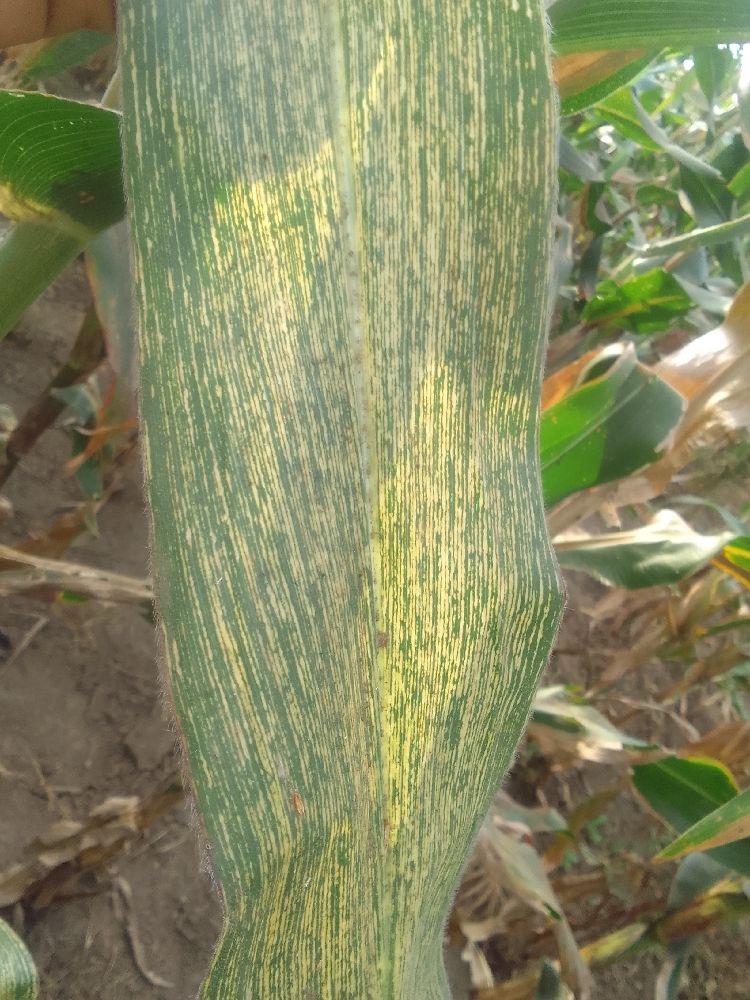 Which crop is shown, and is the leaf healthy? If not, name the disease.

maize, maize streak virus
